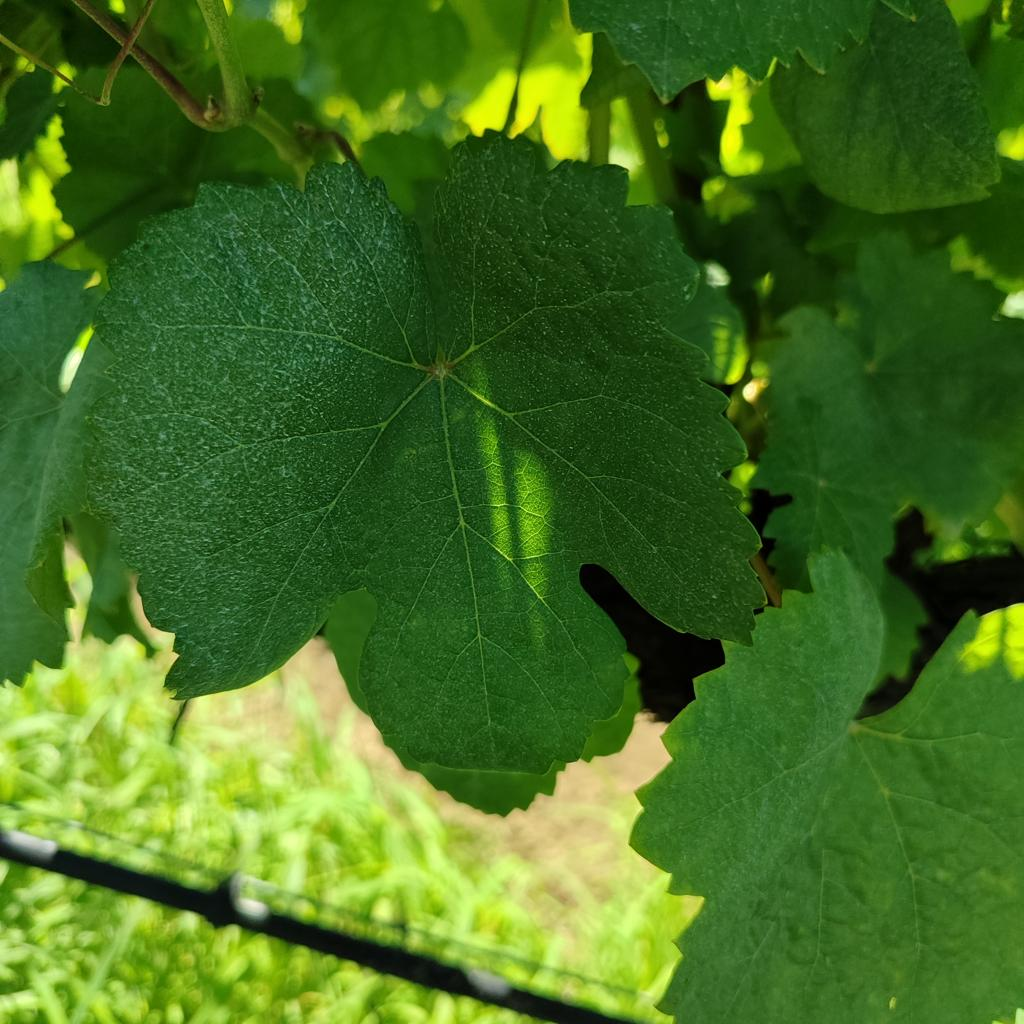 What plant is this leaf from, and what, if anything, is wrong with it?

grapevine, healthy
